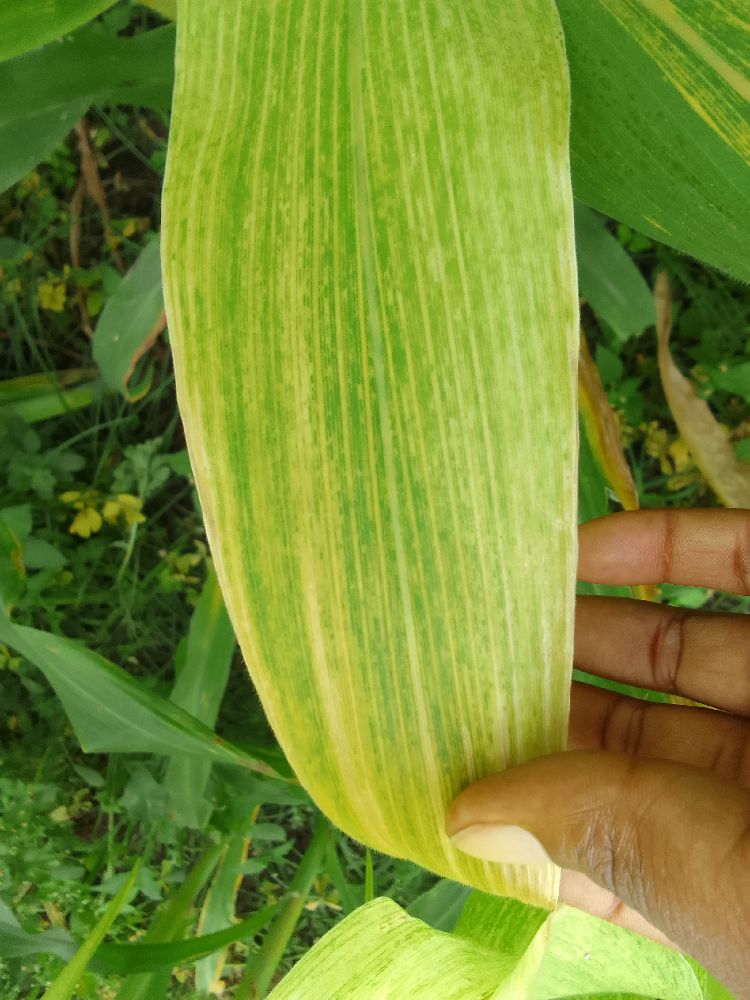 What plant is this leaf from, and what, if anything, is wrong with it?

maize, maize lethal necrosis
